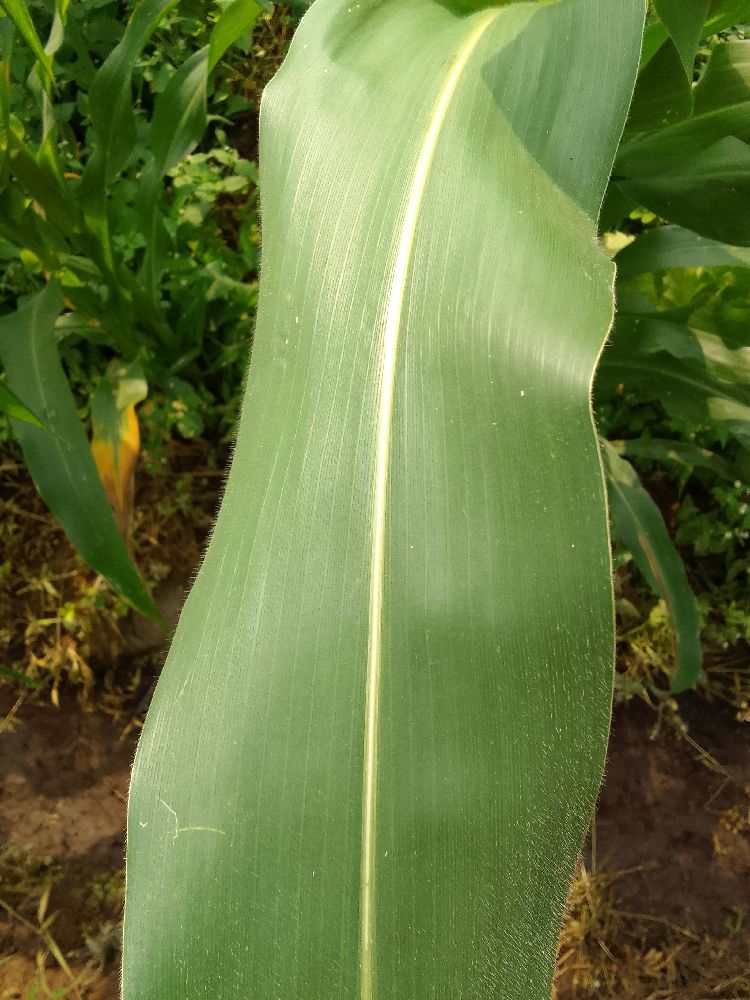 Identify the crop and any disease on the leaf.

maize, healthy
